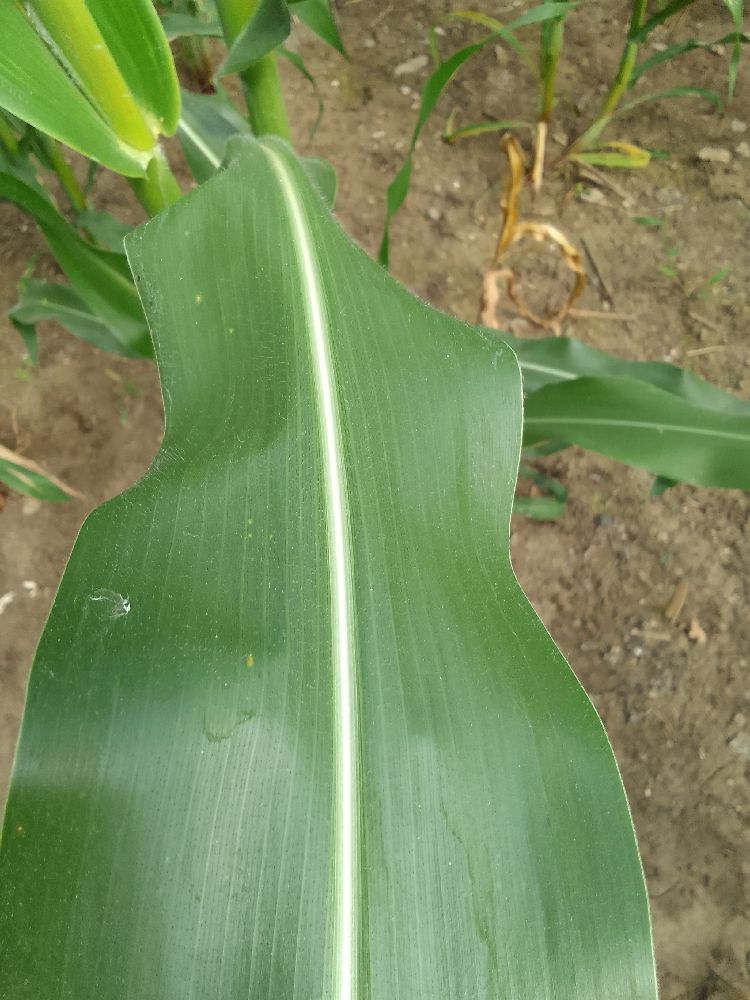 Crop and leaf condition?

maize, healthy
